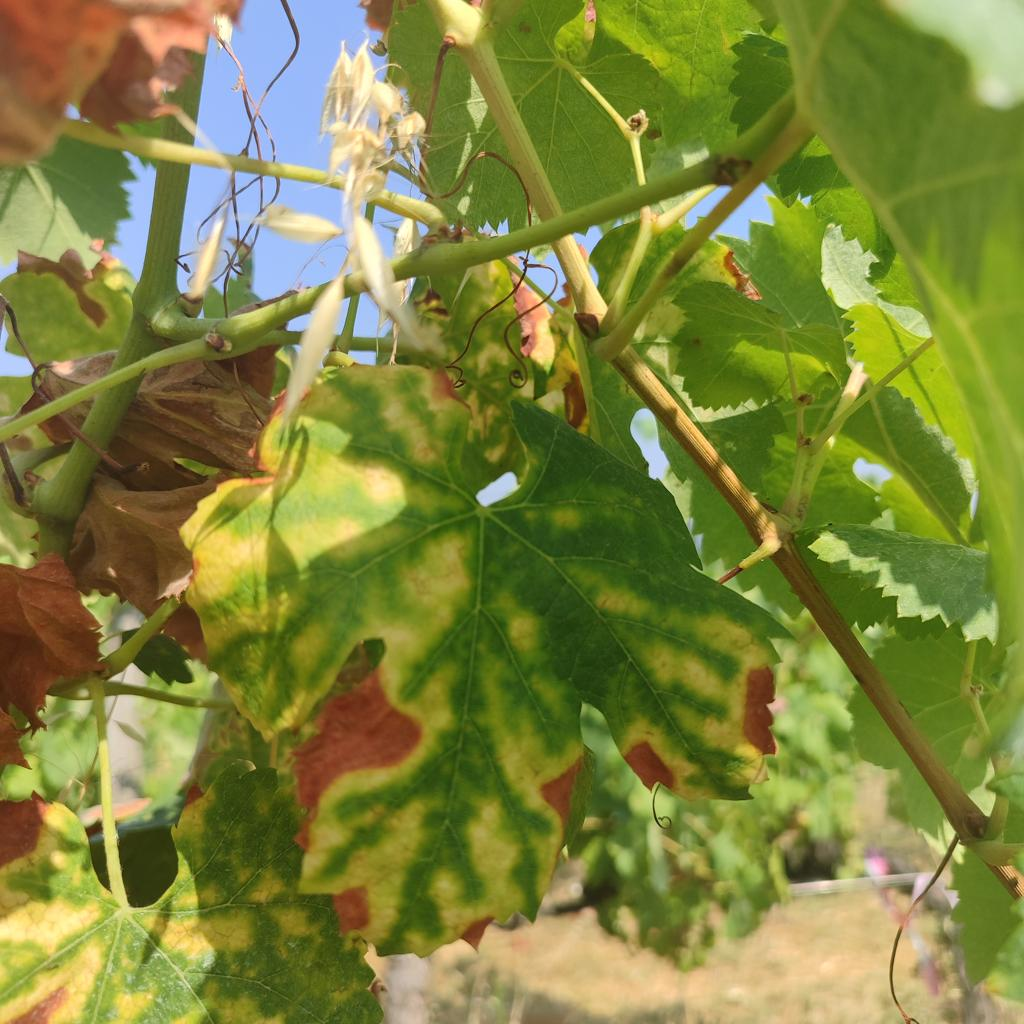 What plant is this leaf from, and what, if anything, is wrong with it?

grapevine, esca complex
